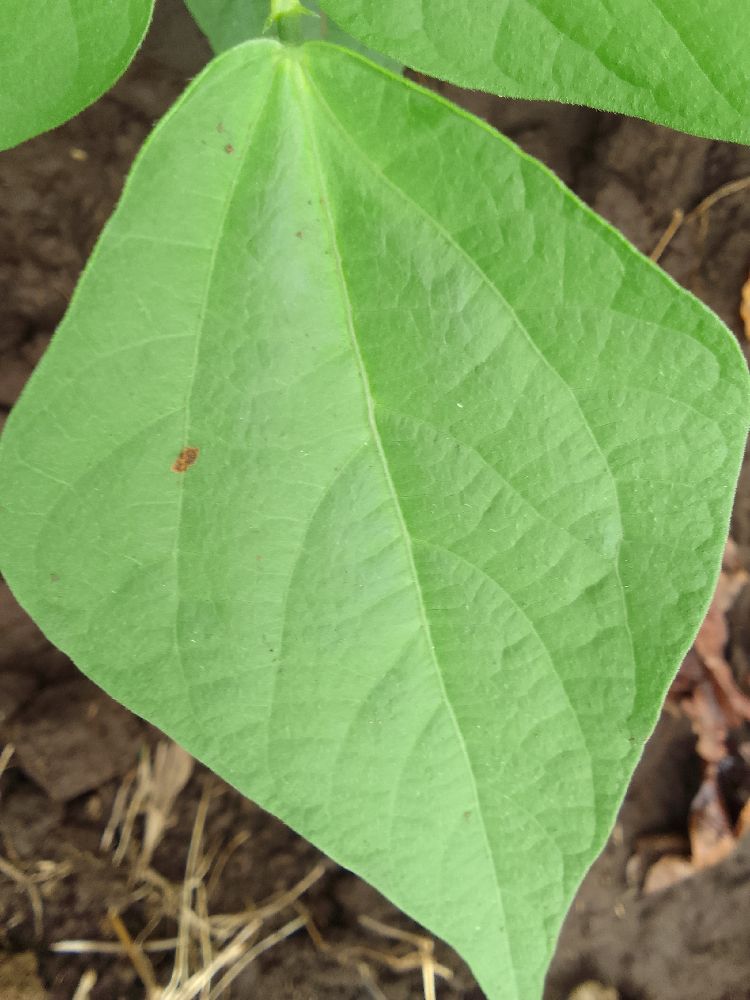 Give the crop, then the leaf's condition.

common bean, healthy
